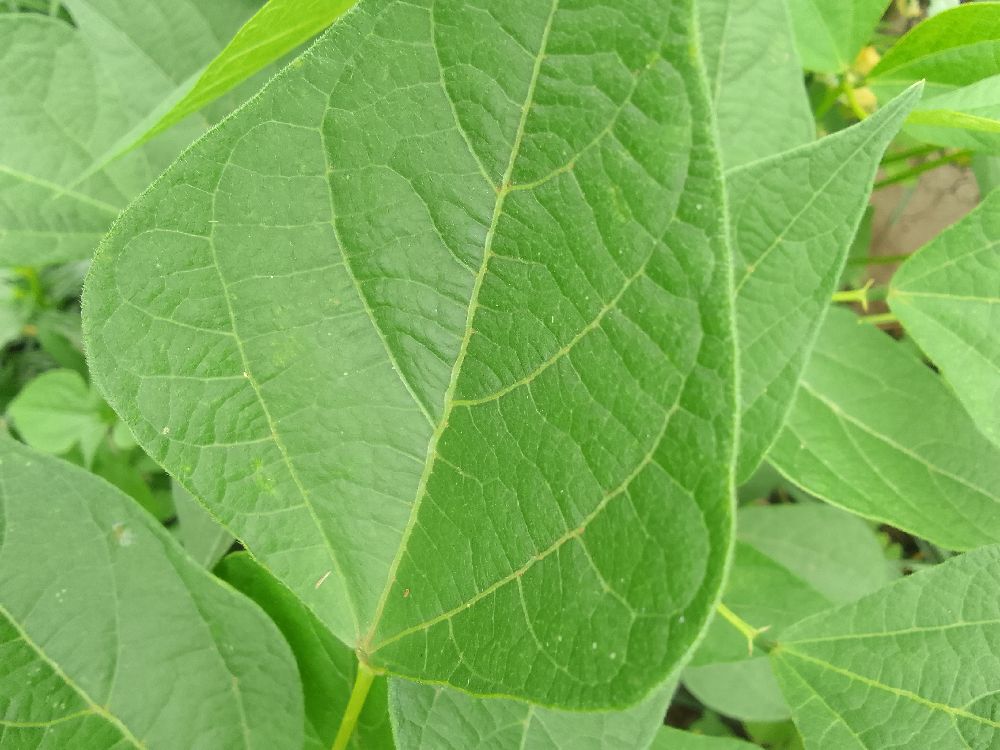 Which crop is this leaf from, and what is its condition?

common bean, healthy
